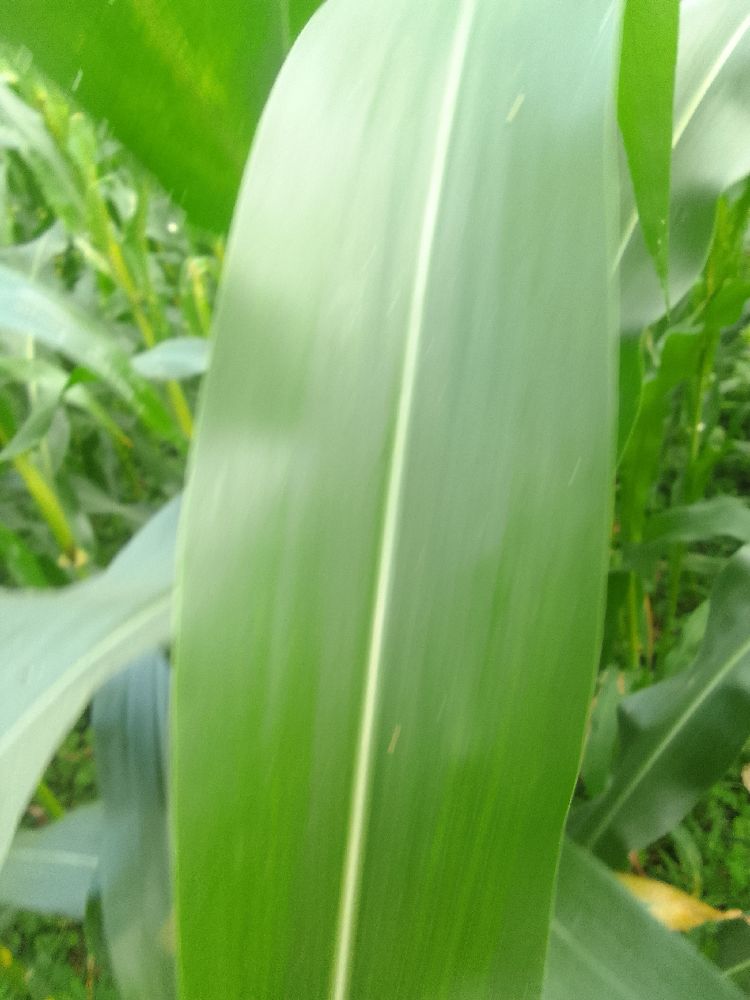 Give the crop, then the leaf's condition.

maize, healthy
